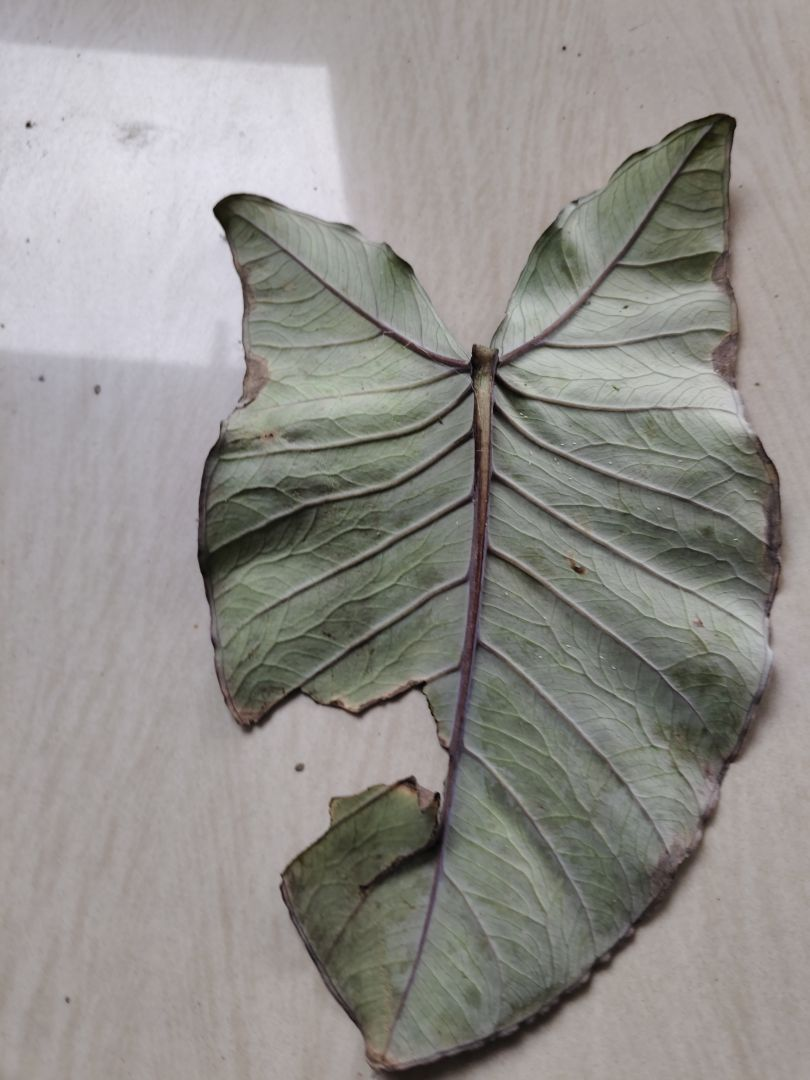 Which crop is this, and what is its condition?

taro, leaf blight
